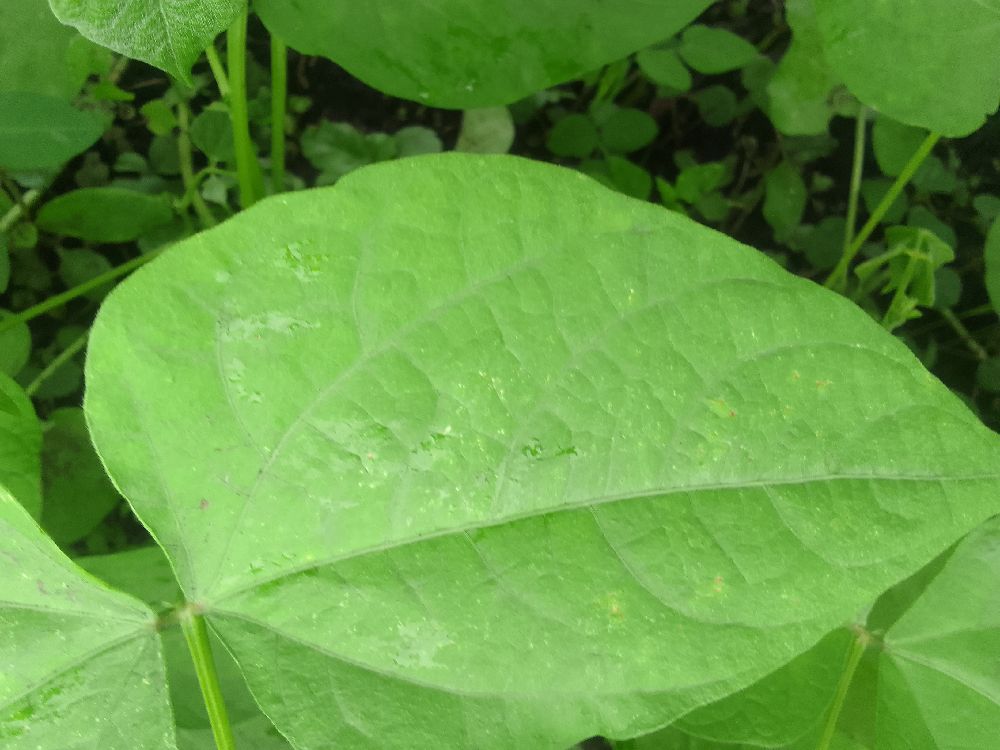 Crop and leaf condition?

common bean, healthy
